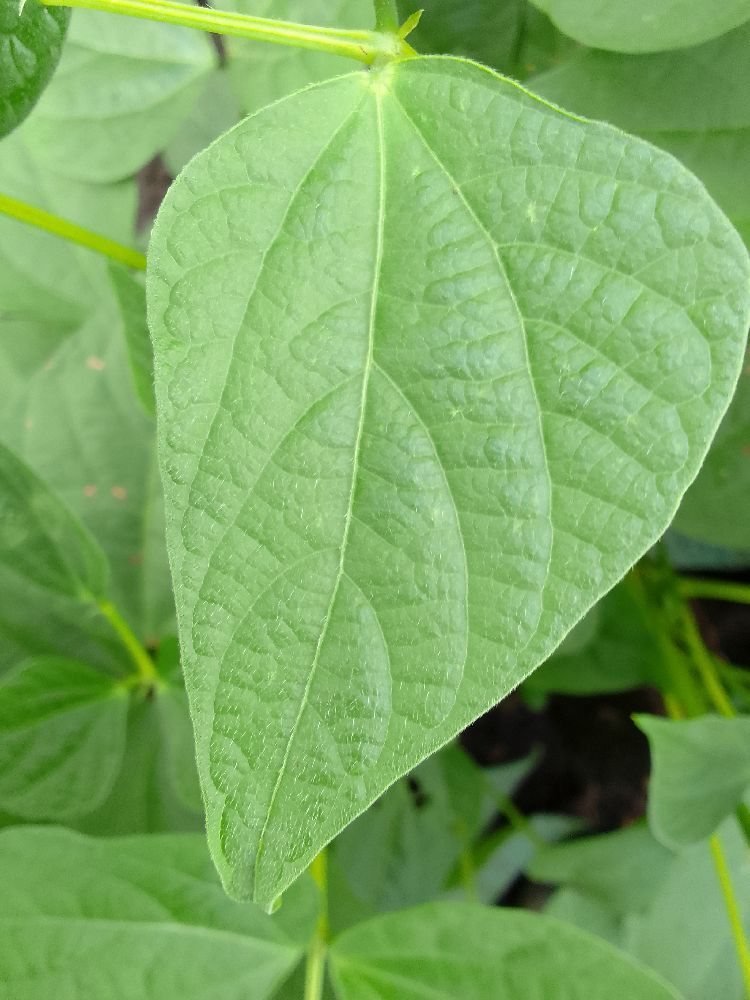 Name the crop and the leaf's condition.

common bean, healthy
